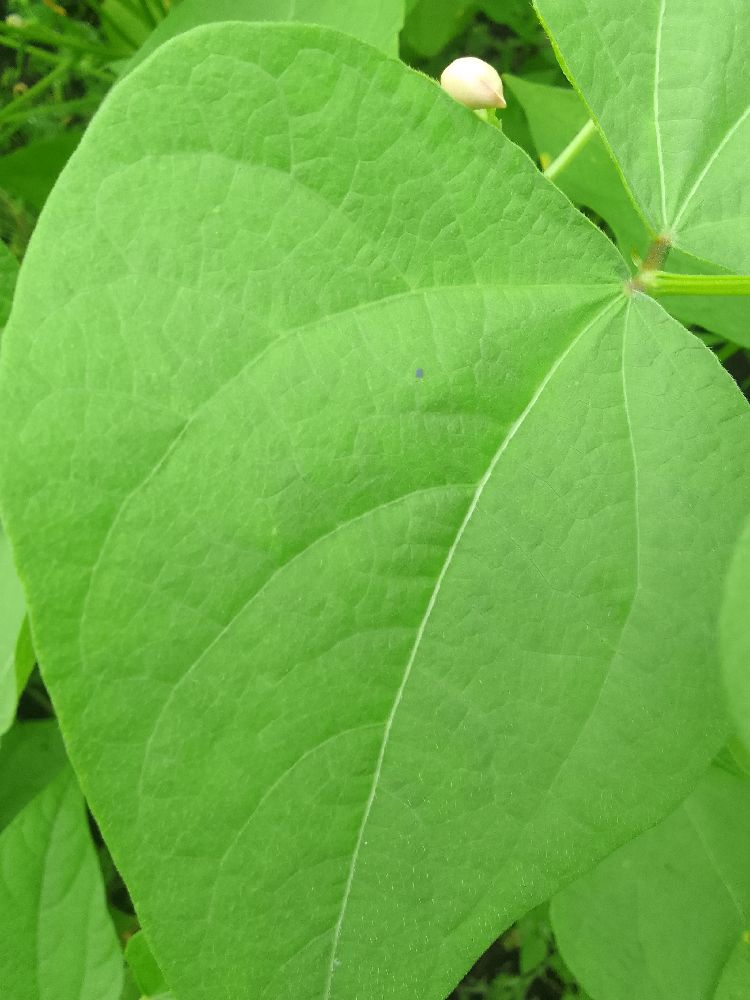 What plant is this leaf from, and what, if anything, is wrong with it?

common bean, healthy
